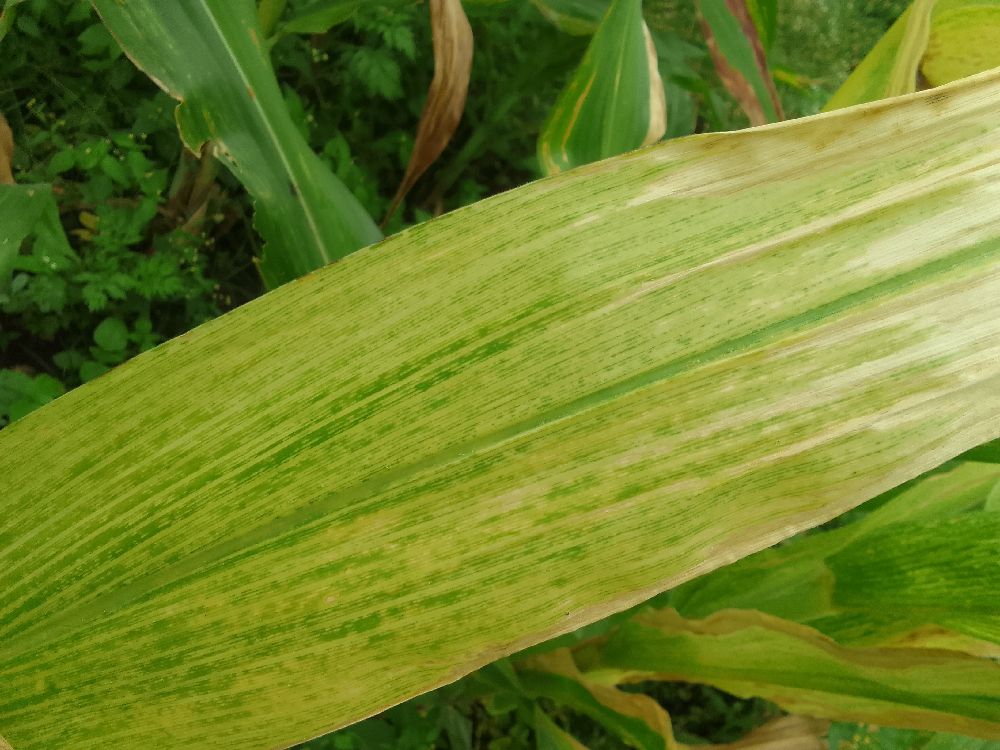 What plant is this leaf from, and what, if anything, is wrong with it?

maize, maize lethal necrosis
